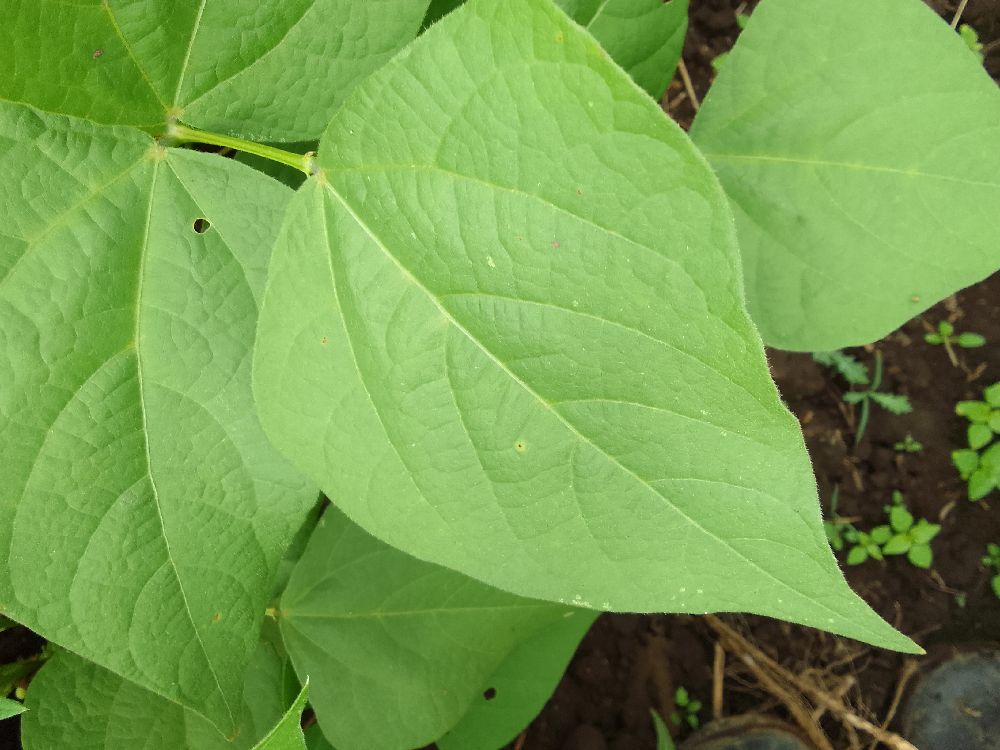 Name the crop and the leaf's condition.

common bean, healthy
